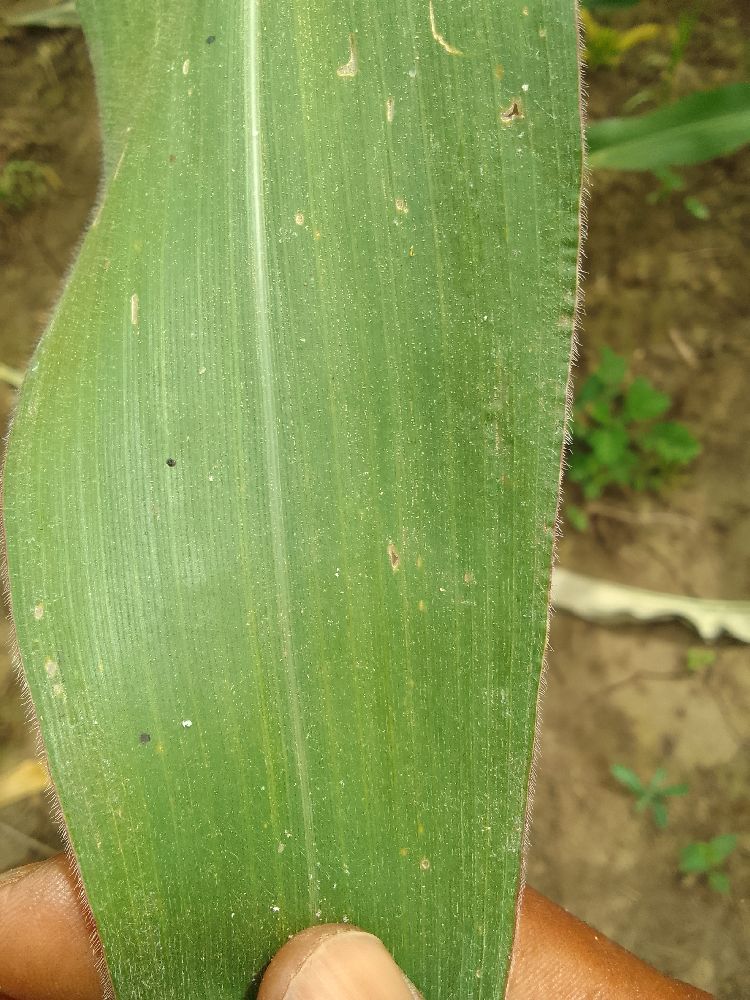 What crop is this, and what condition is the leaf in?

maize, healthy
